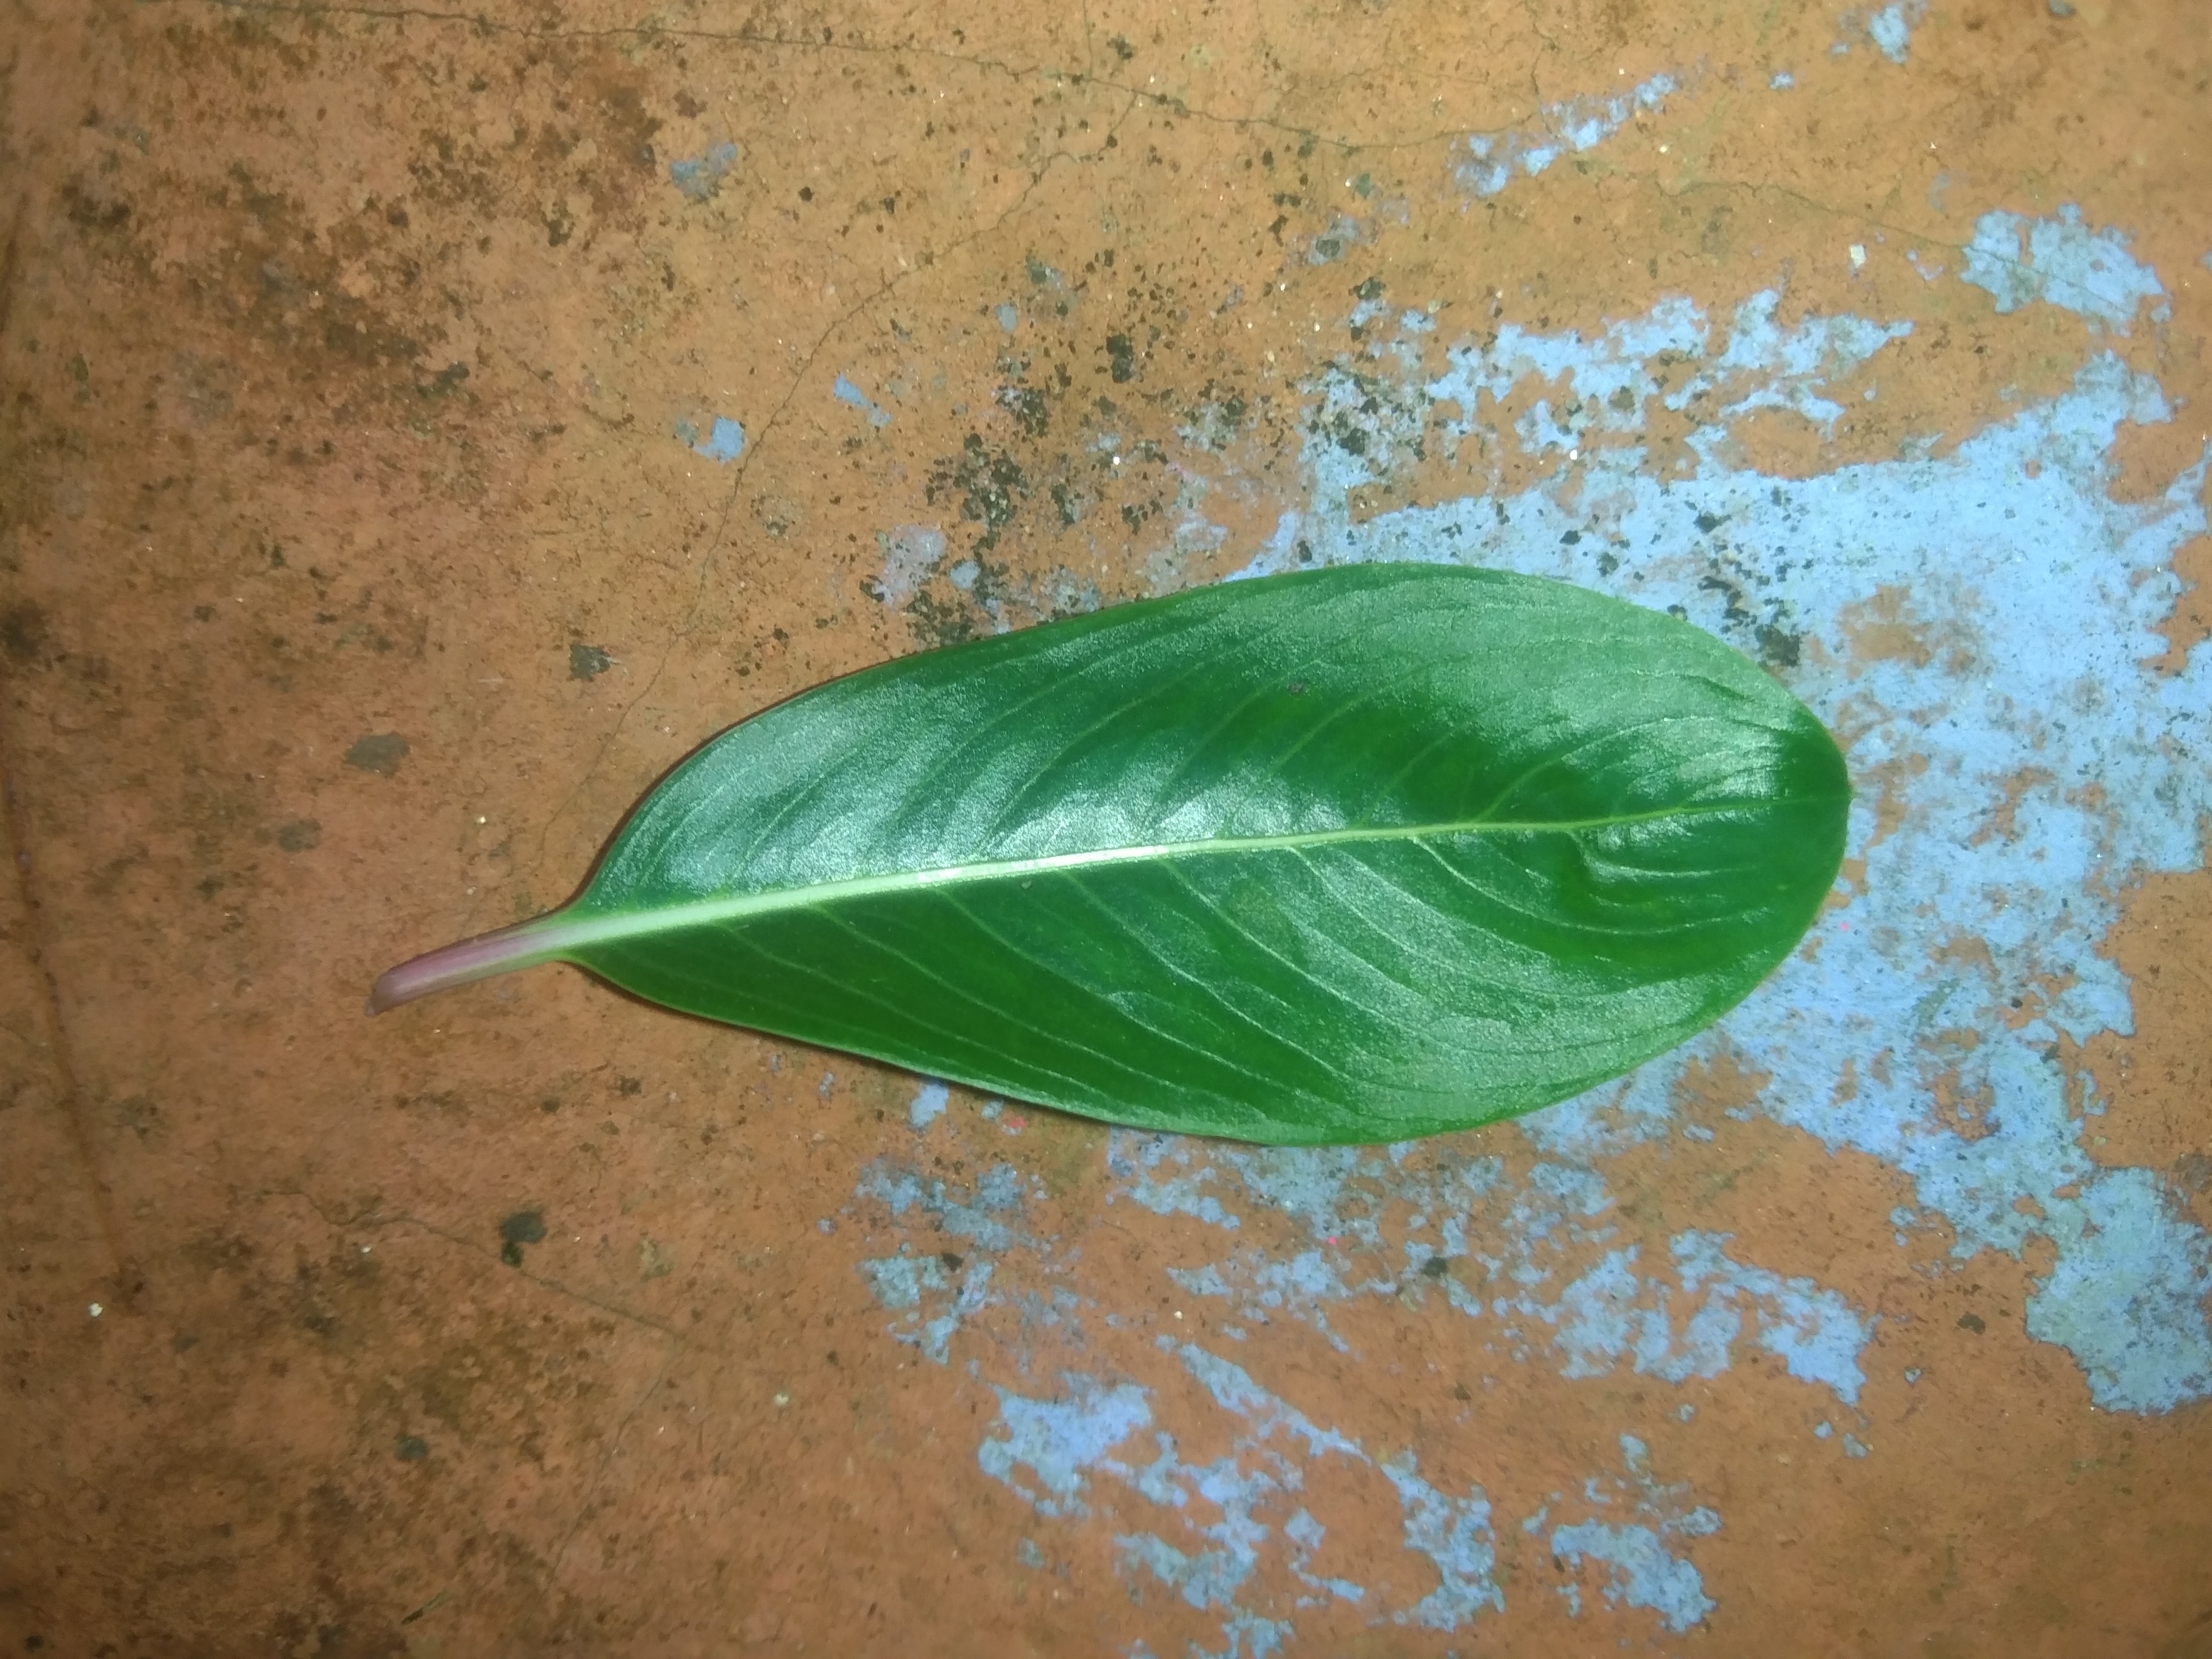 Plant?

rose periwinkle
